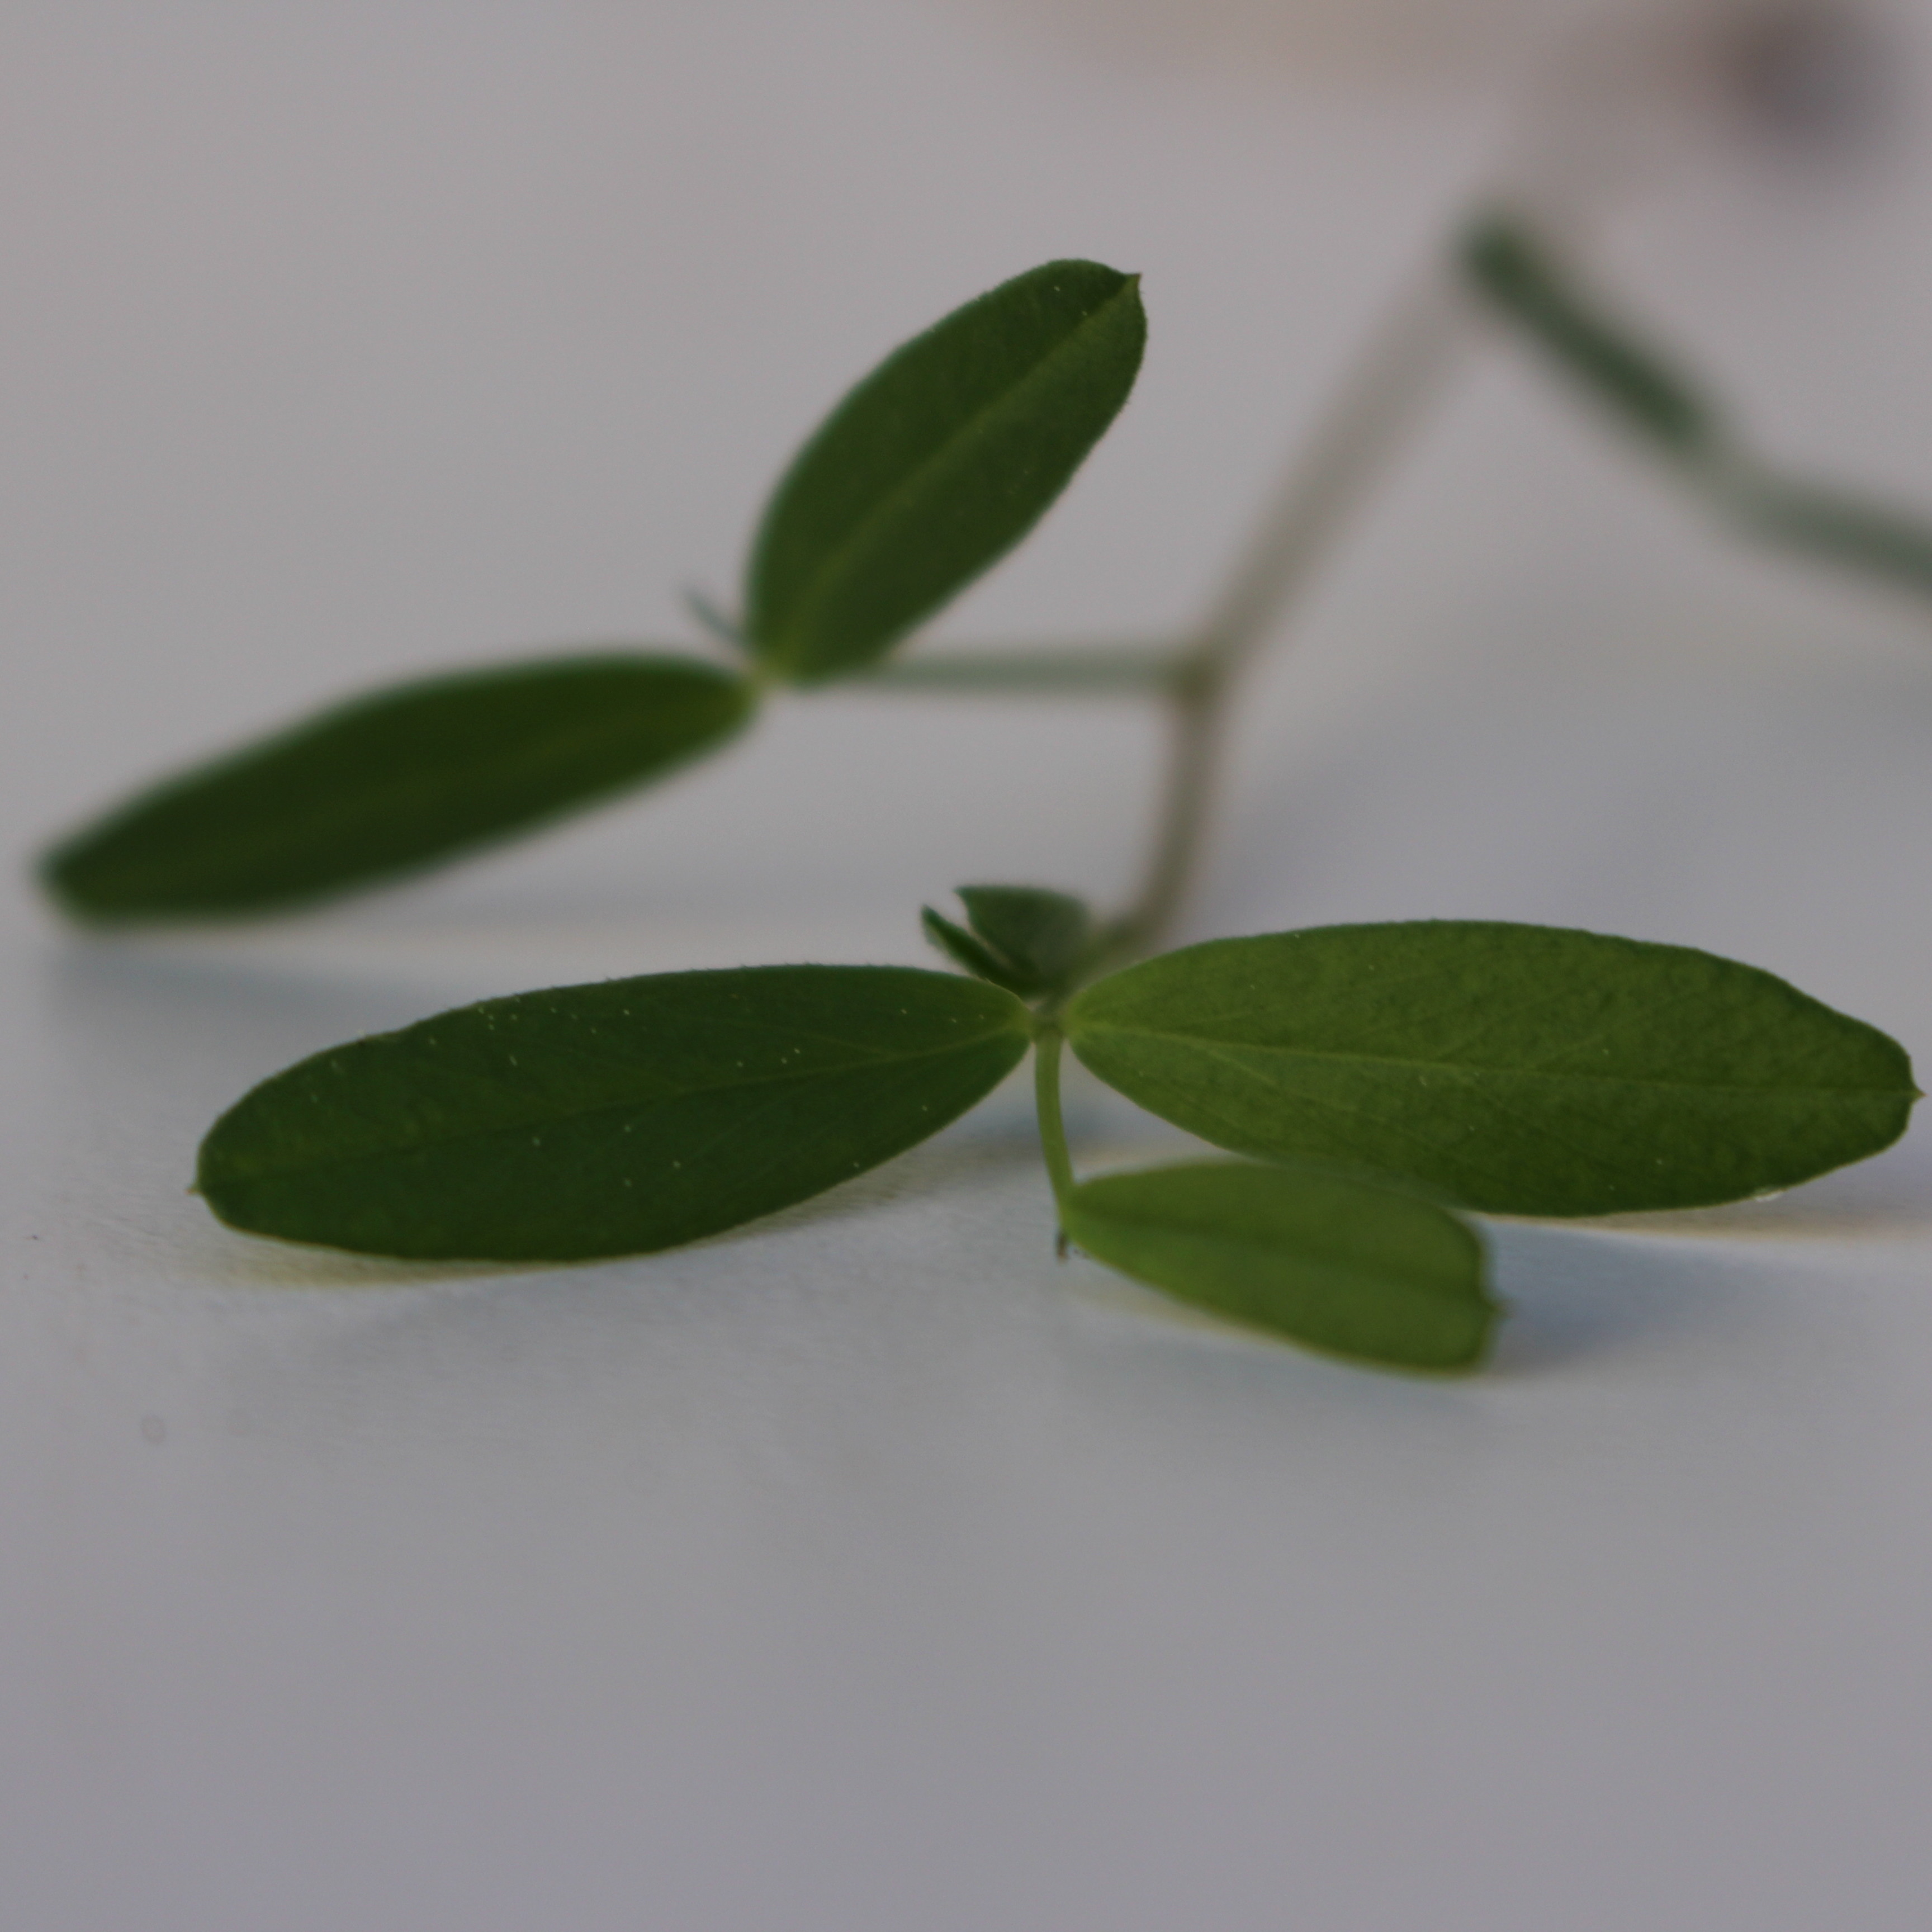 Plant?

Vicia sativa
